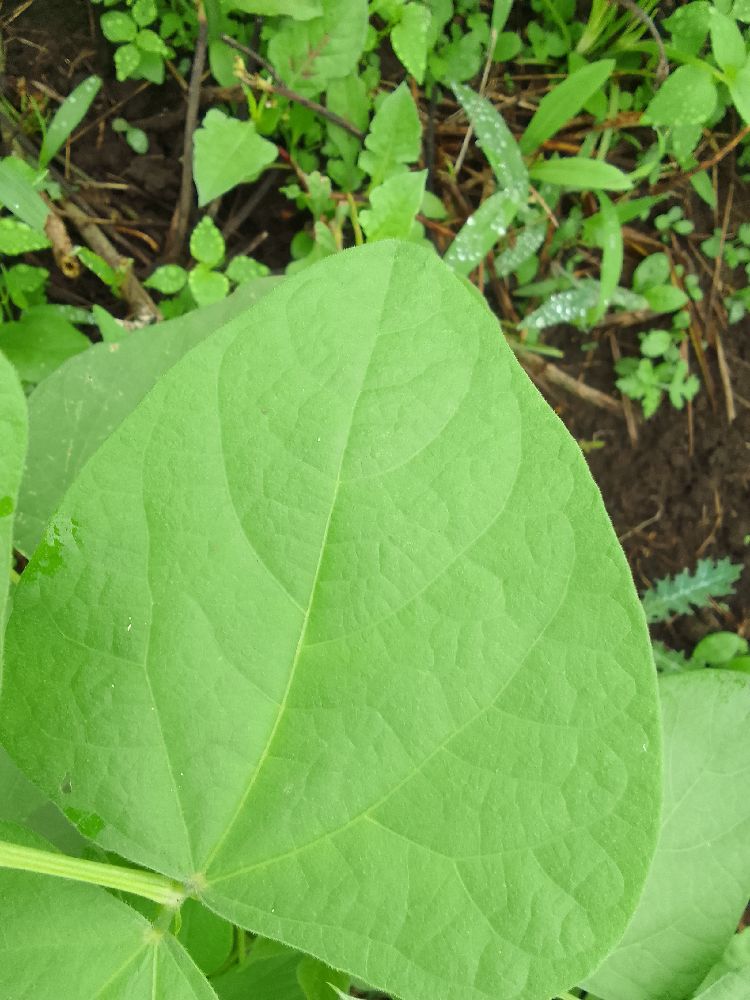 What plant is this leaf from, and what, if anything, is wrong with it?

common bean, healthy
